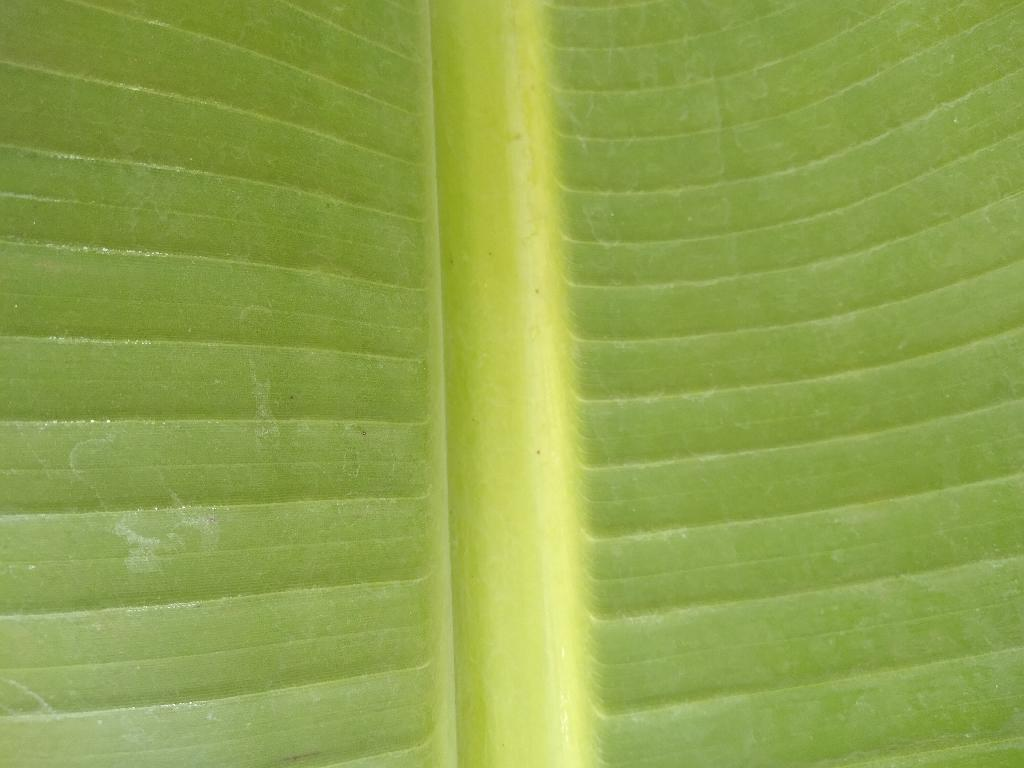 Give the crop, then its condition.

banana, healthy
